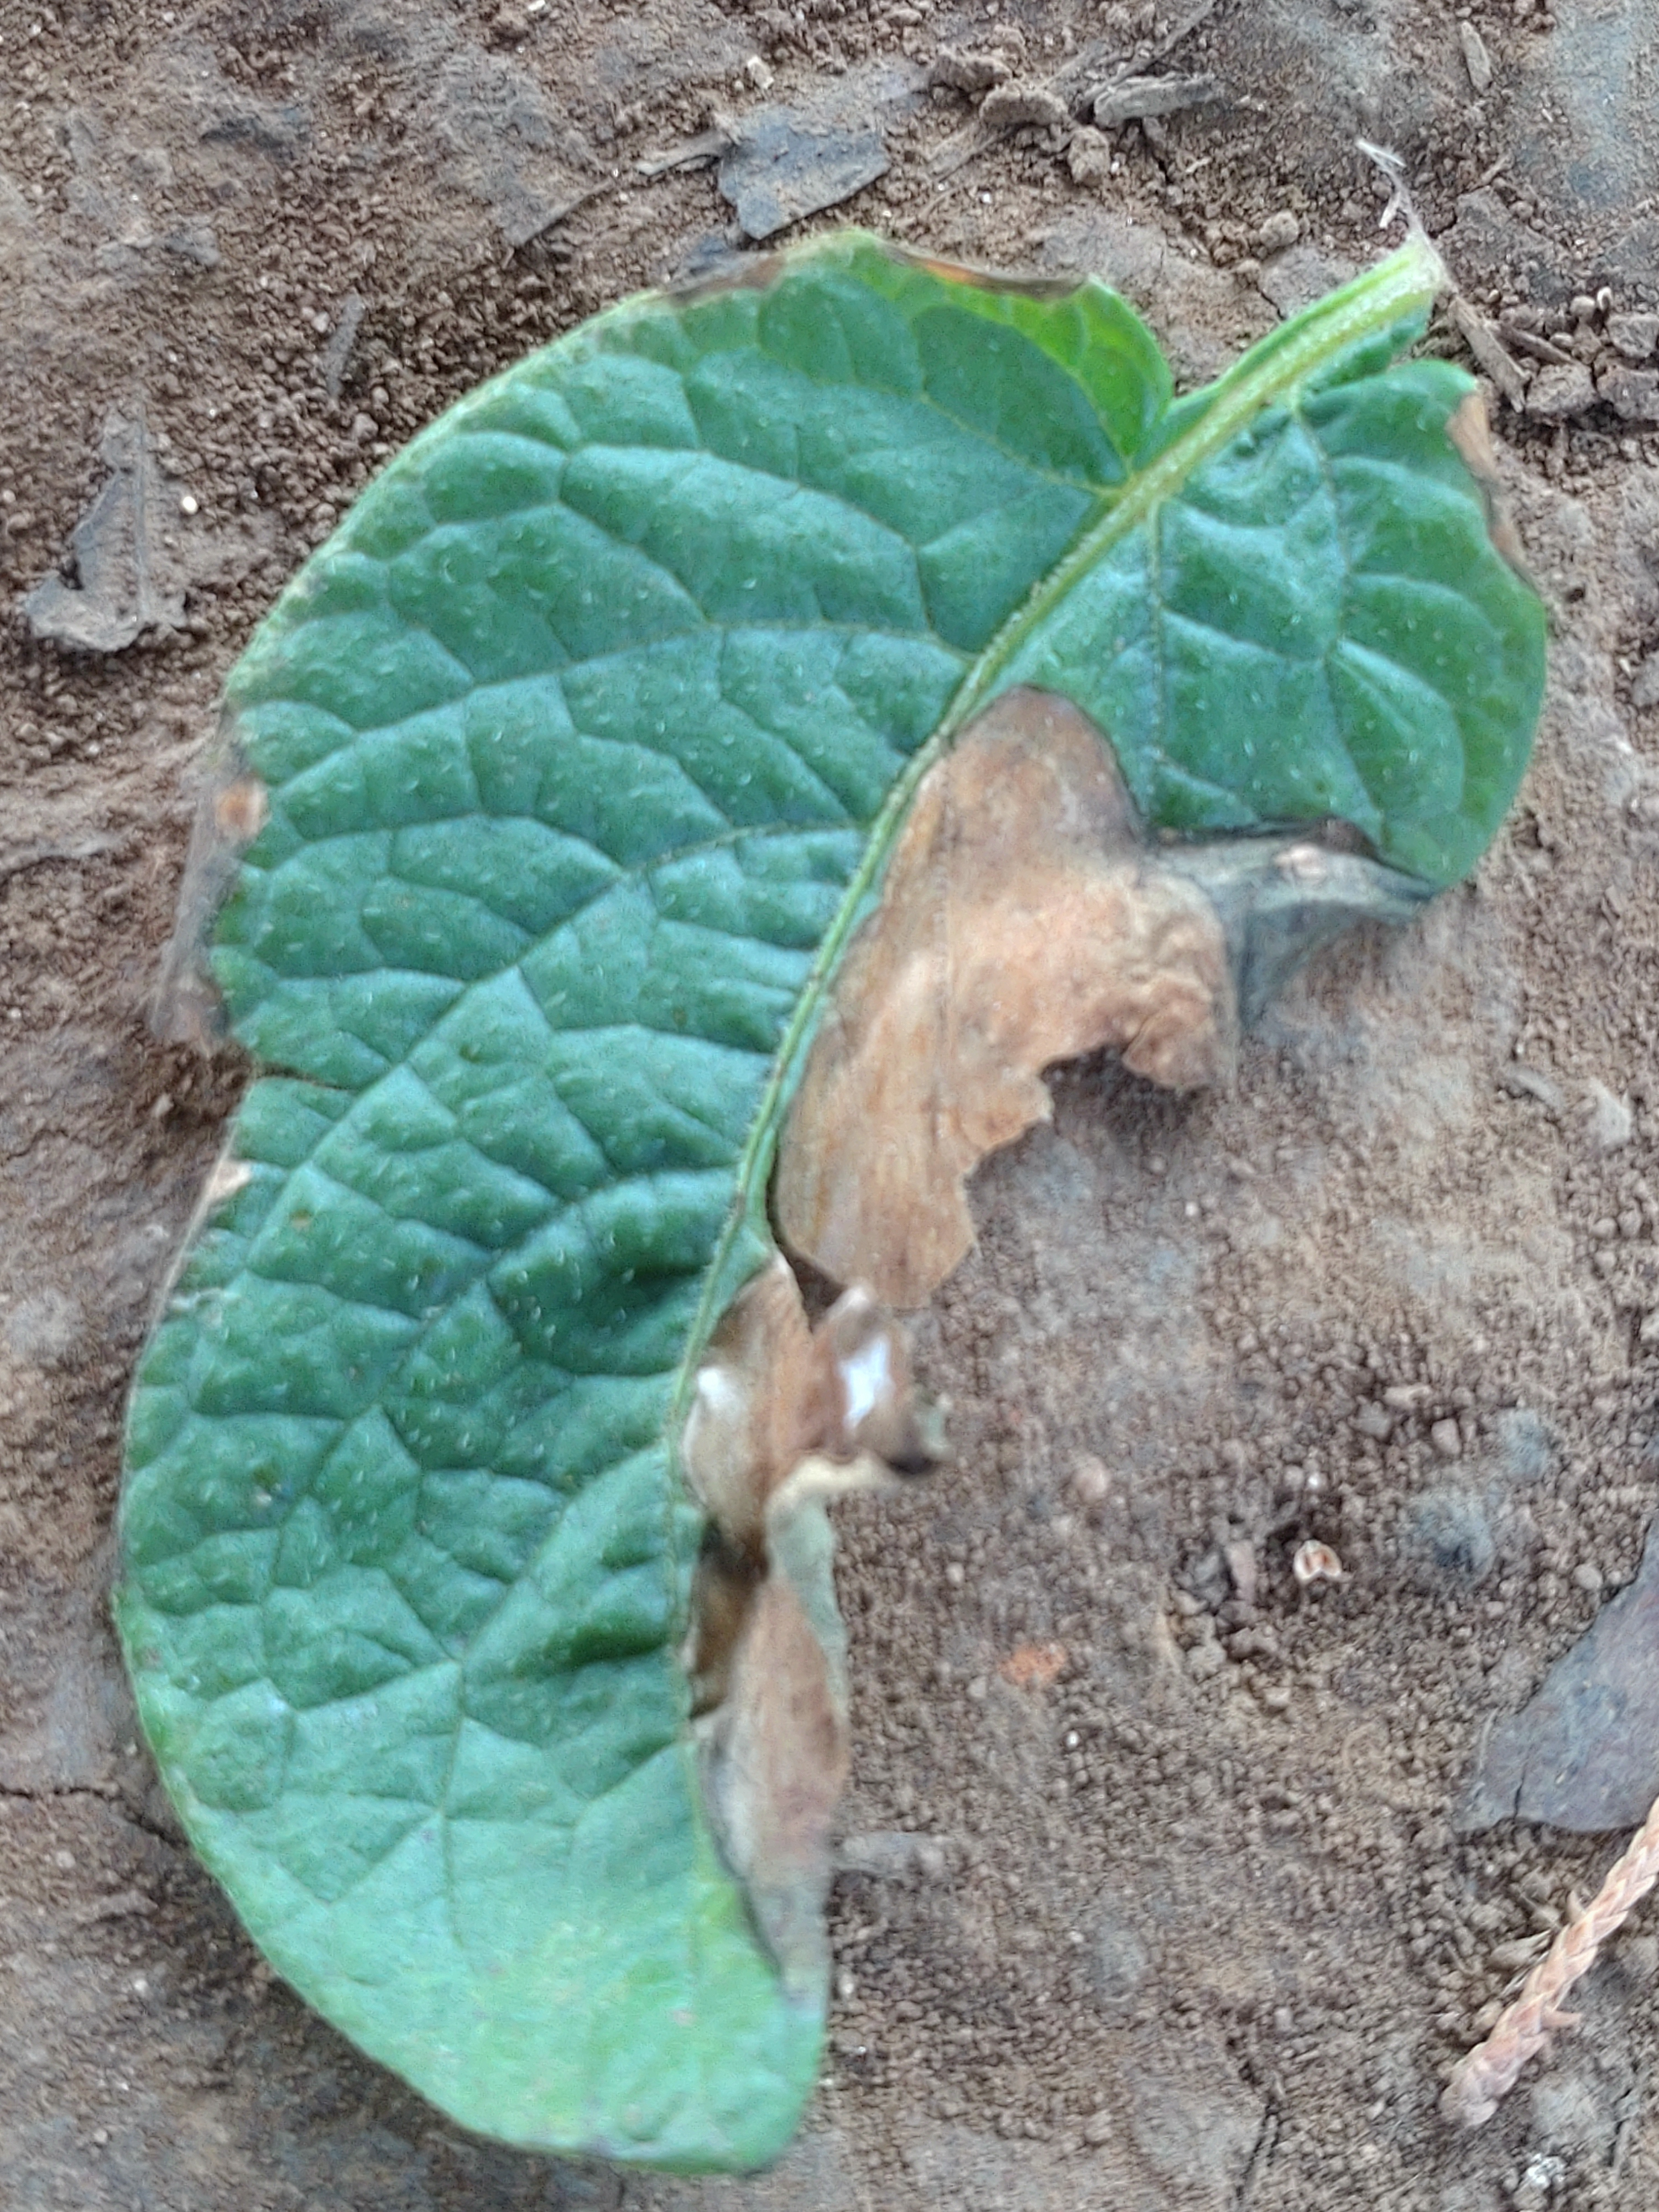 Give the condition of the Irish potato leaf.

early blight
